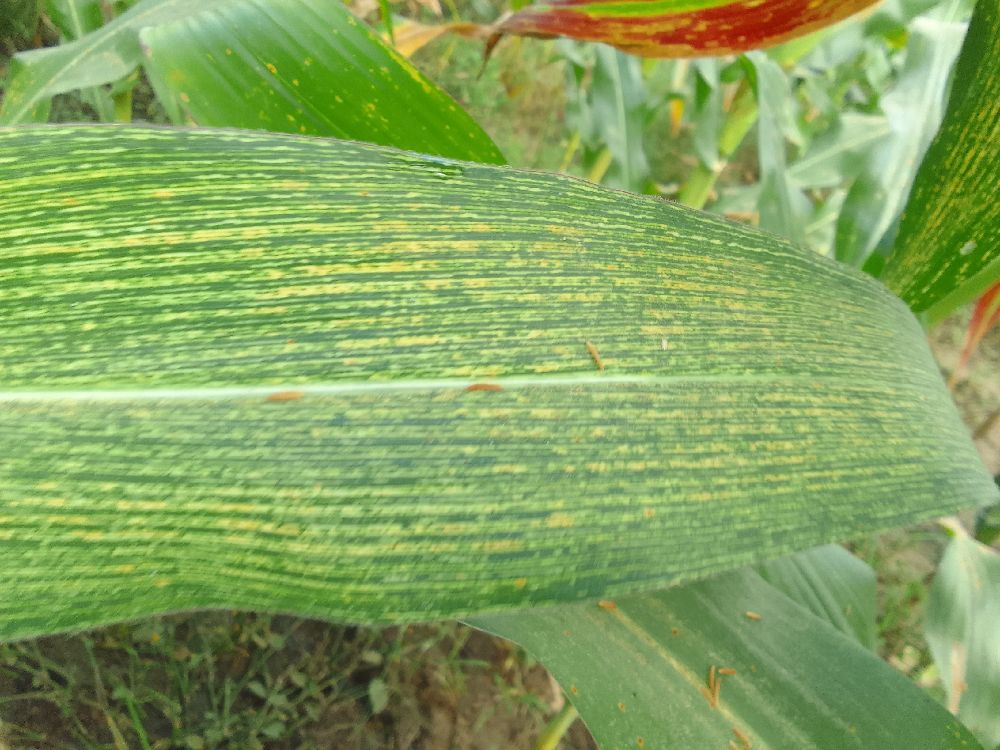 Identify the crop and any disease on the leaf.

maize, maize streak virus
